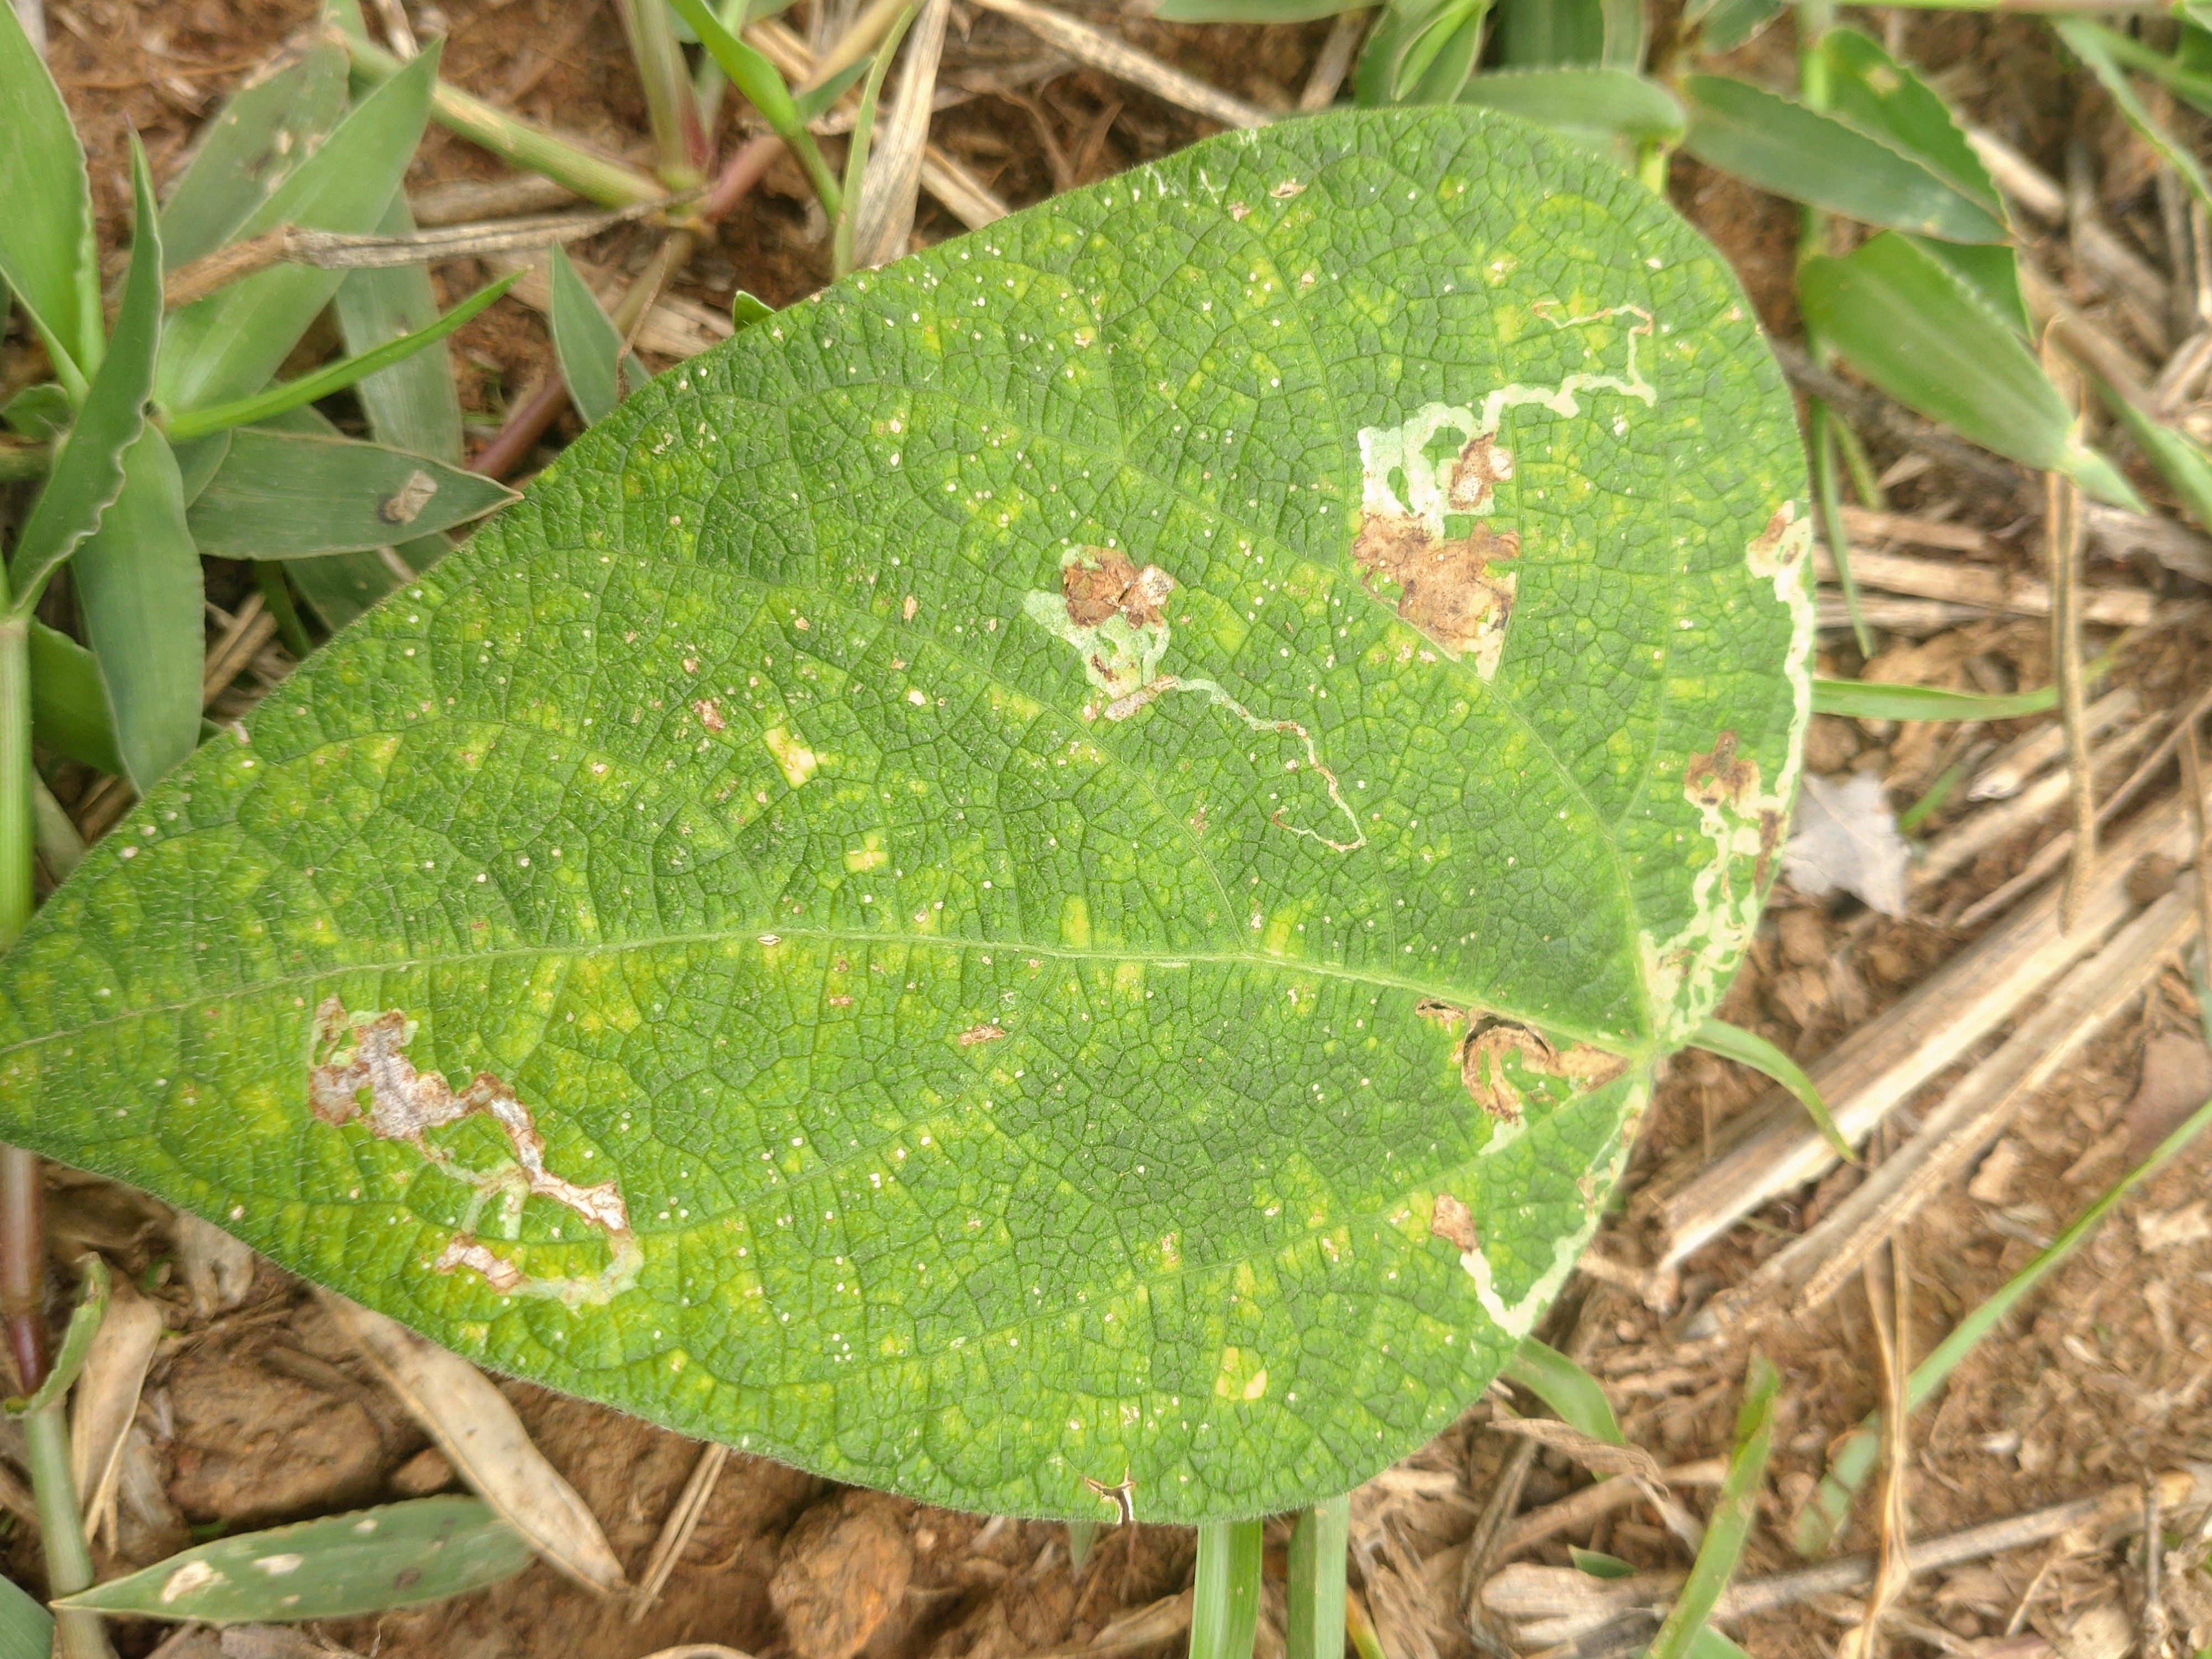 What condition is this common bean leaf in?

rust
